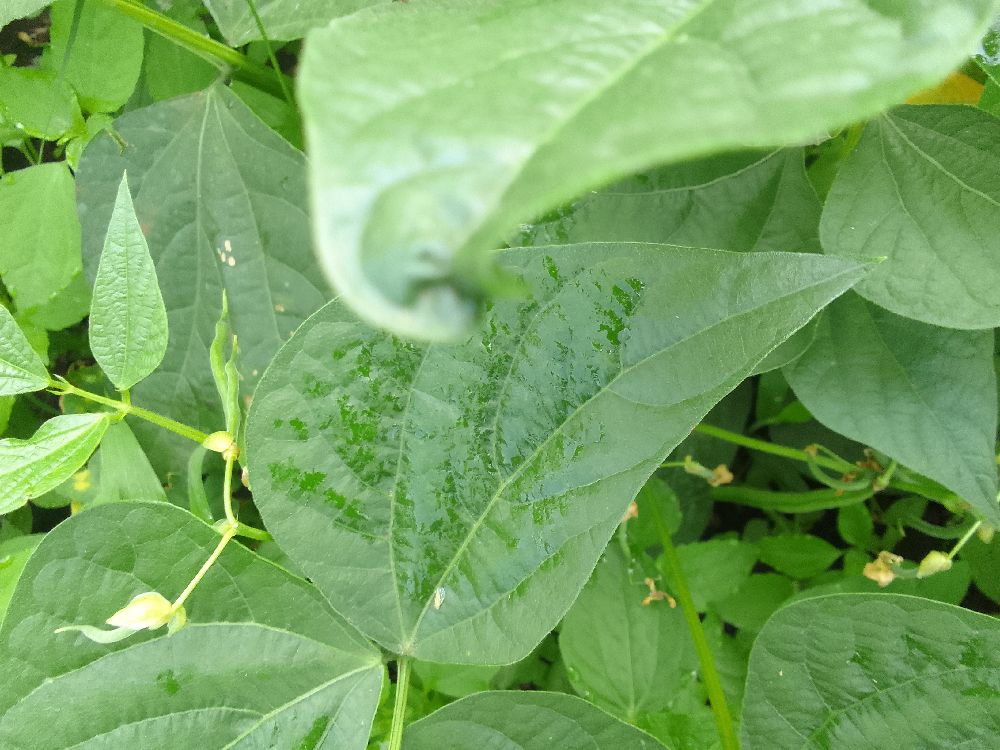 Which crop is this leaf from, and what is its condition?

common bean, healthy
